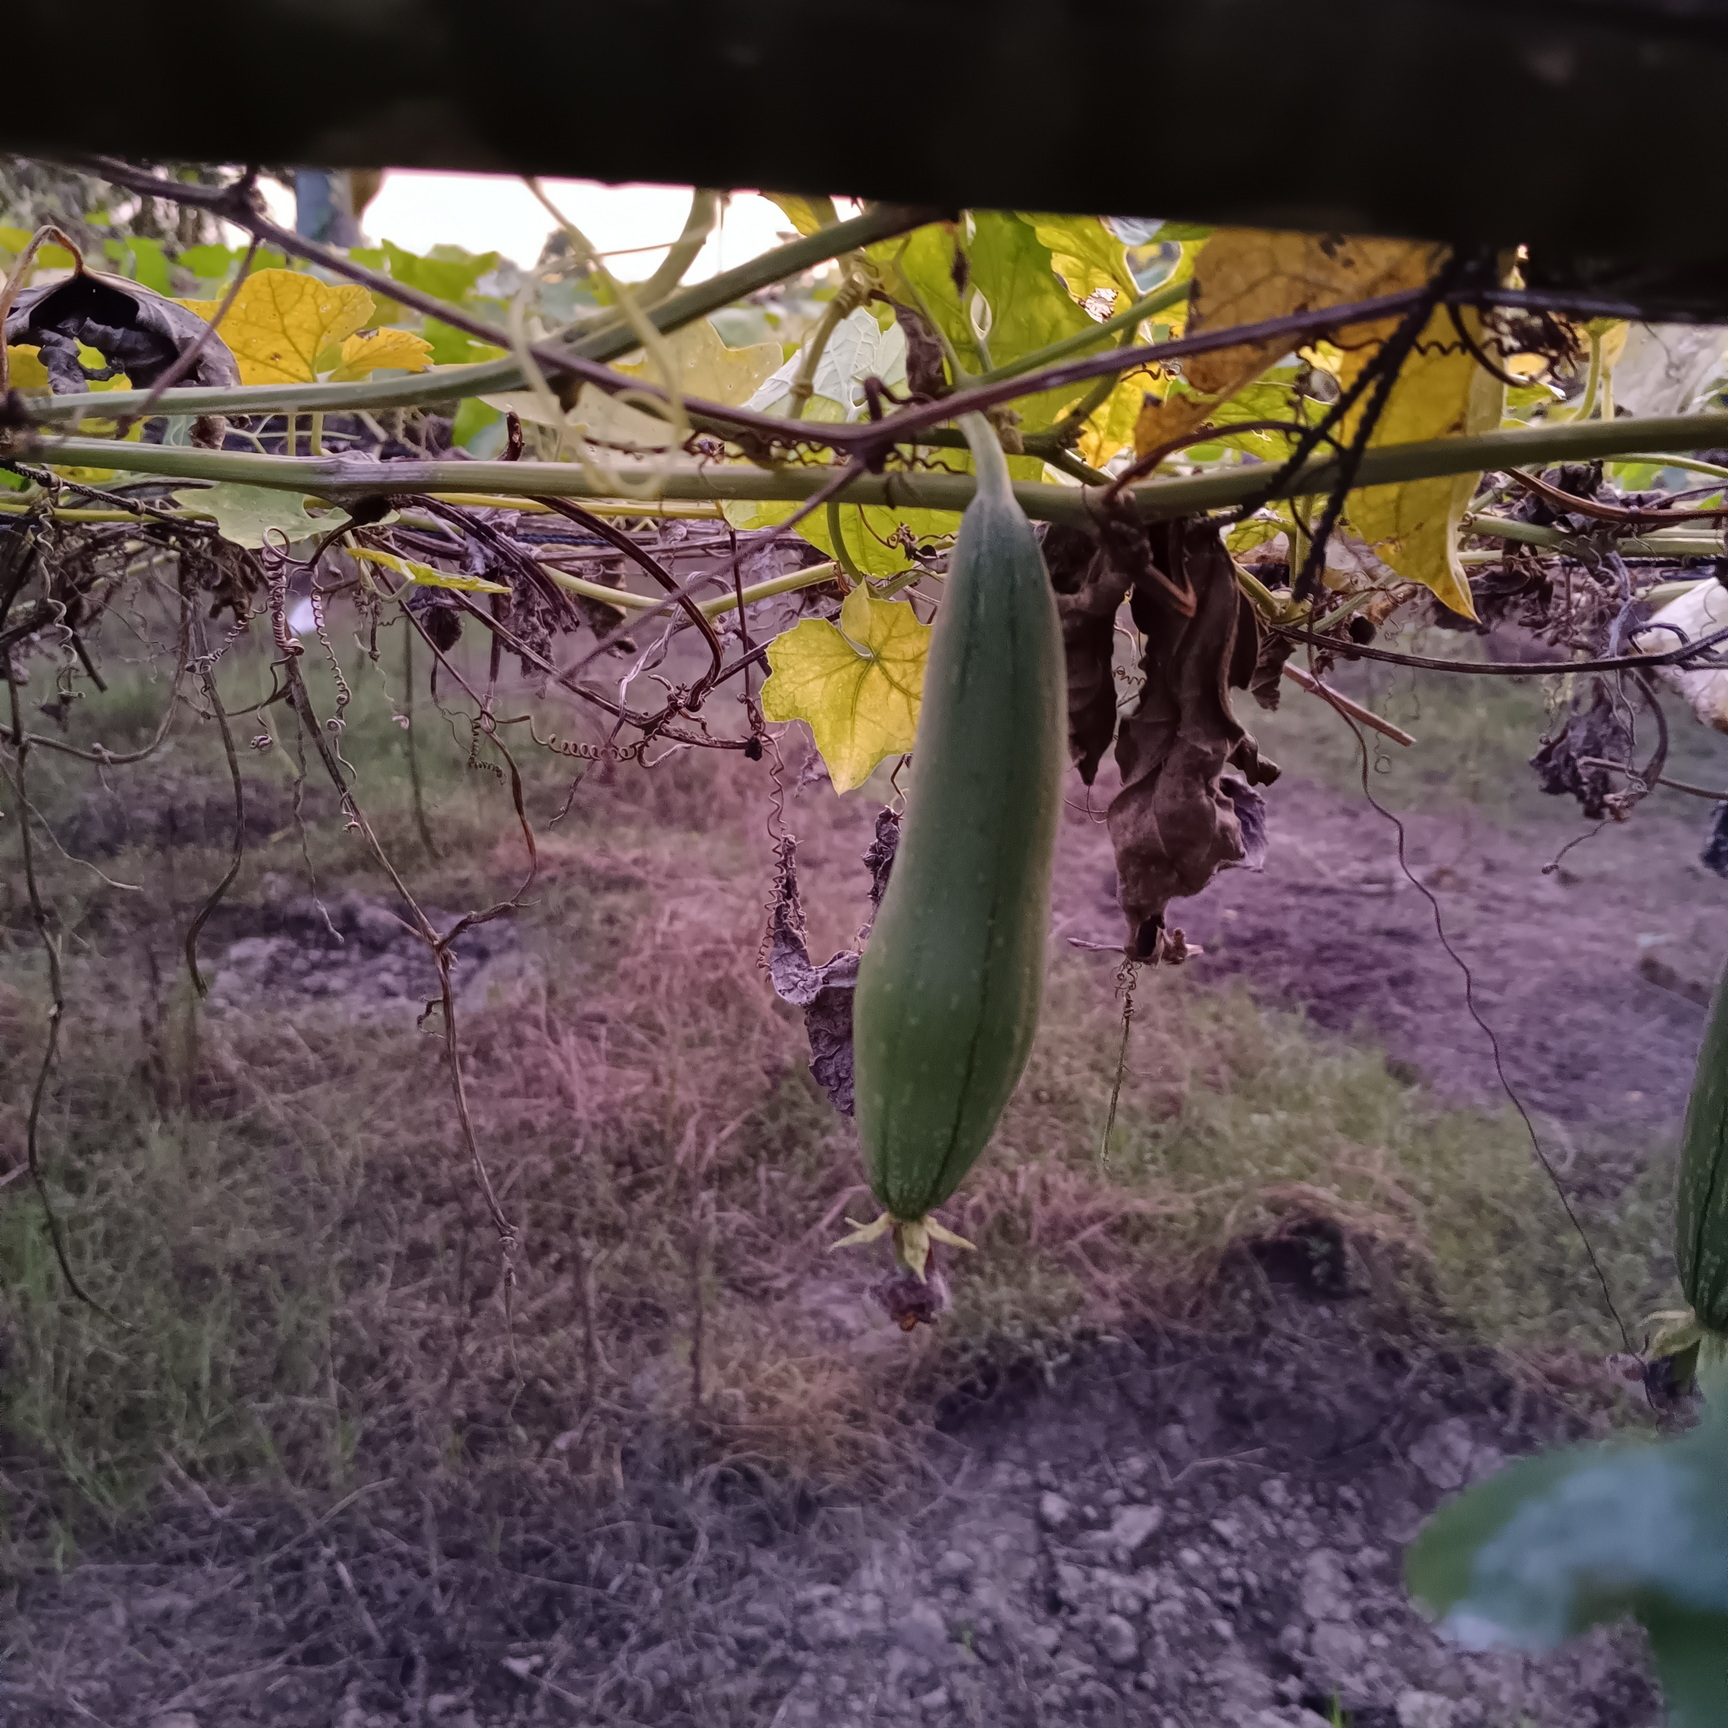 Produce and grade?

luffa, fresh
